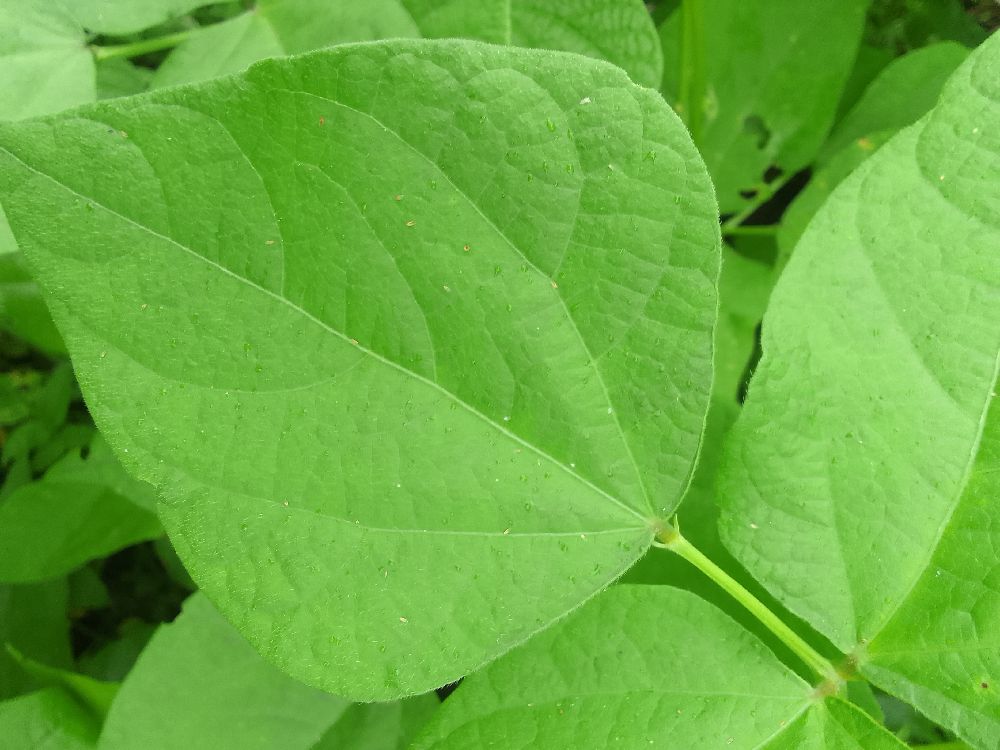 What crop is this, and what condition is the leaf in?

common bean, healthy
